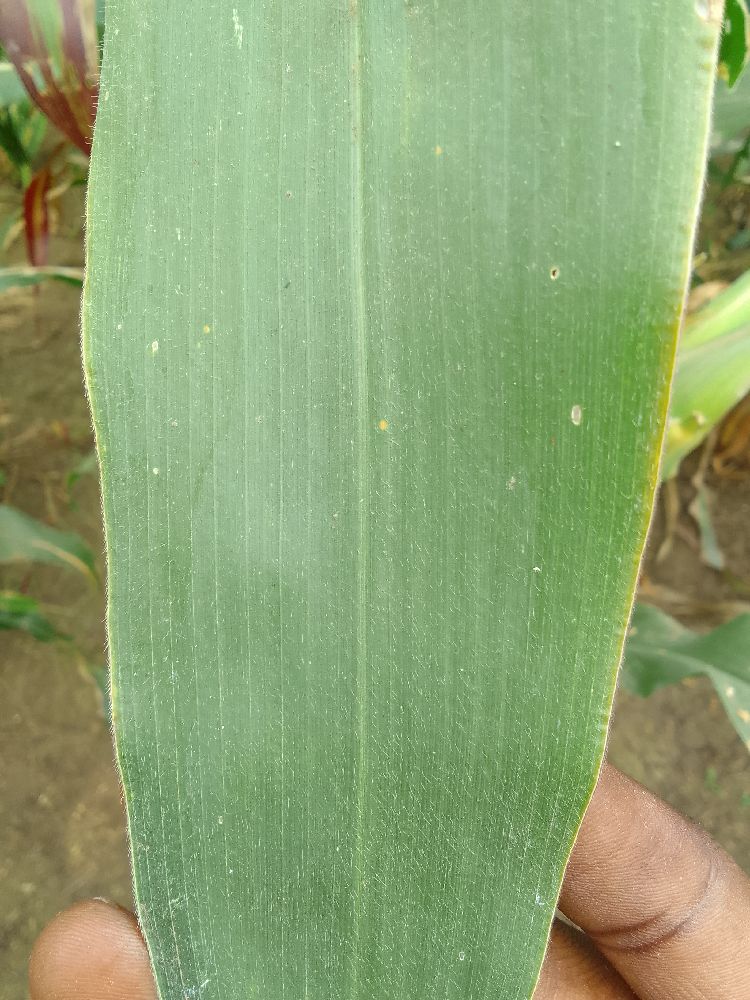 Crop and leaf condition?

maize, healthy
